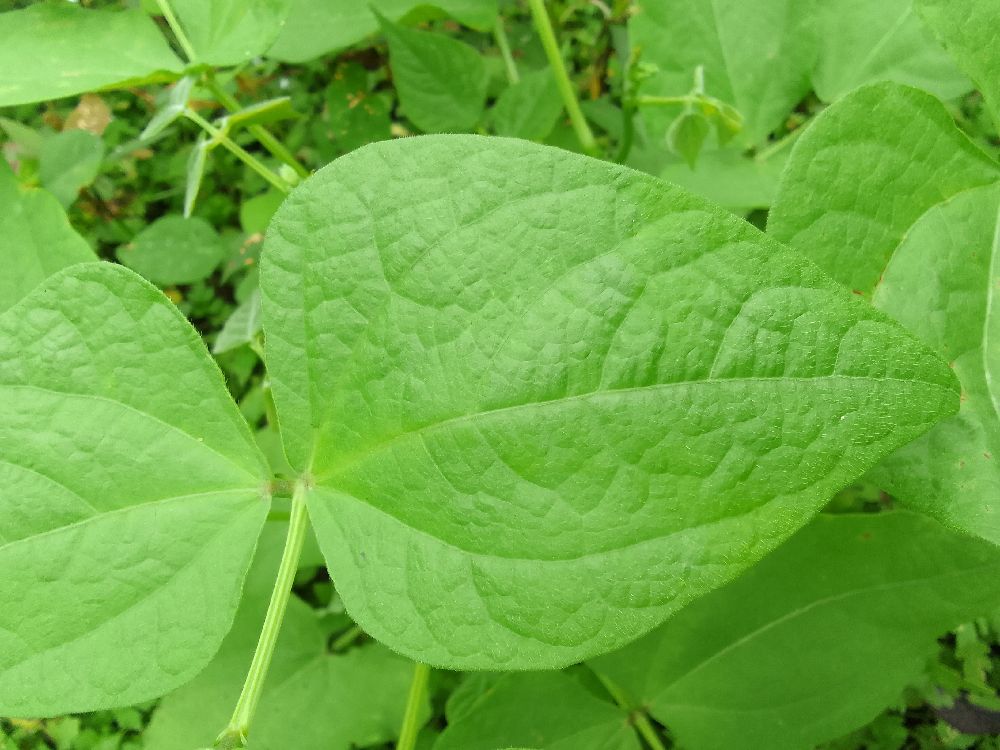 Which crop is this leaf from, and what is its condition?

common bean, healthy
